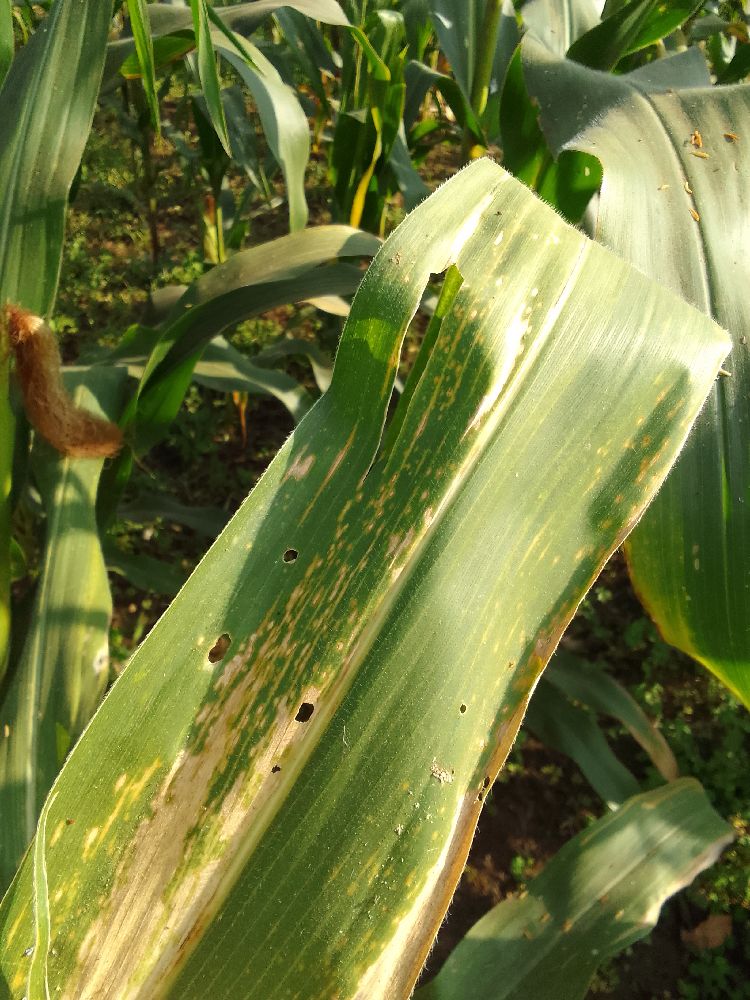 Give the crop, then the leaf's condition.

maize, maize lethal necrosis
